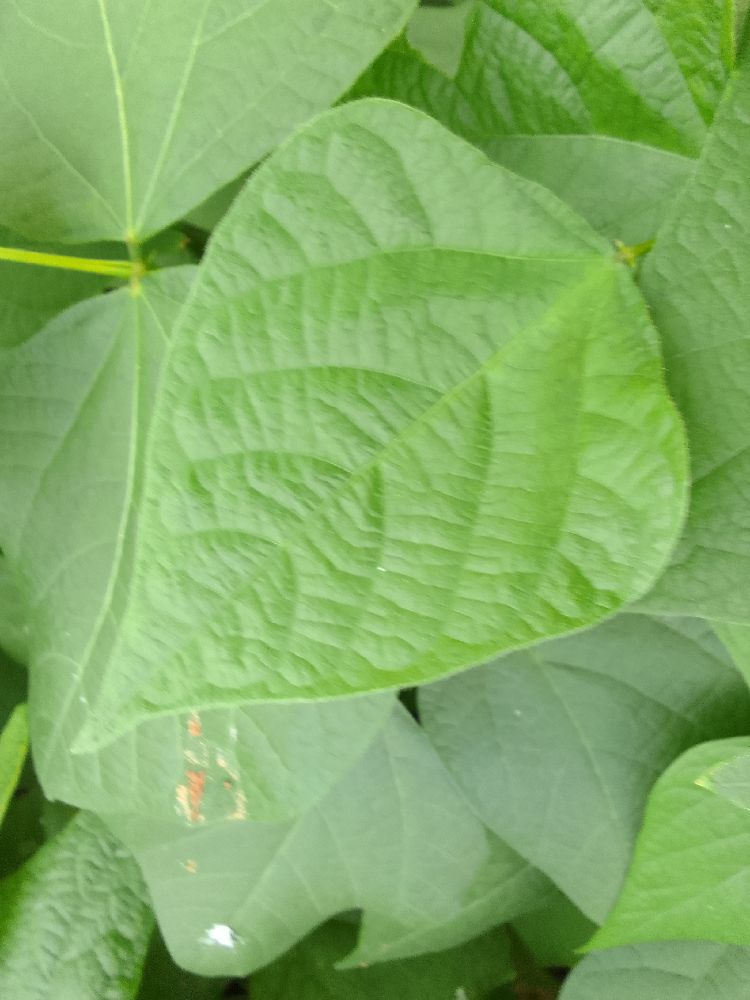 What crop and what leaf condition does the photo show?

common bean, healthy
